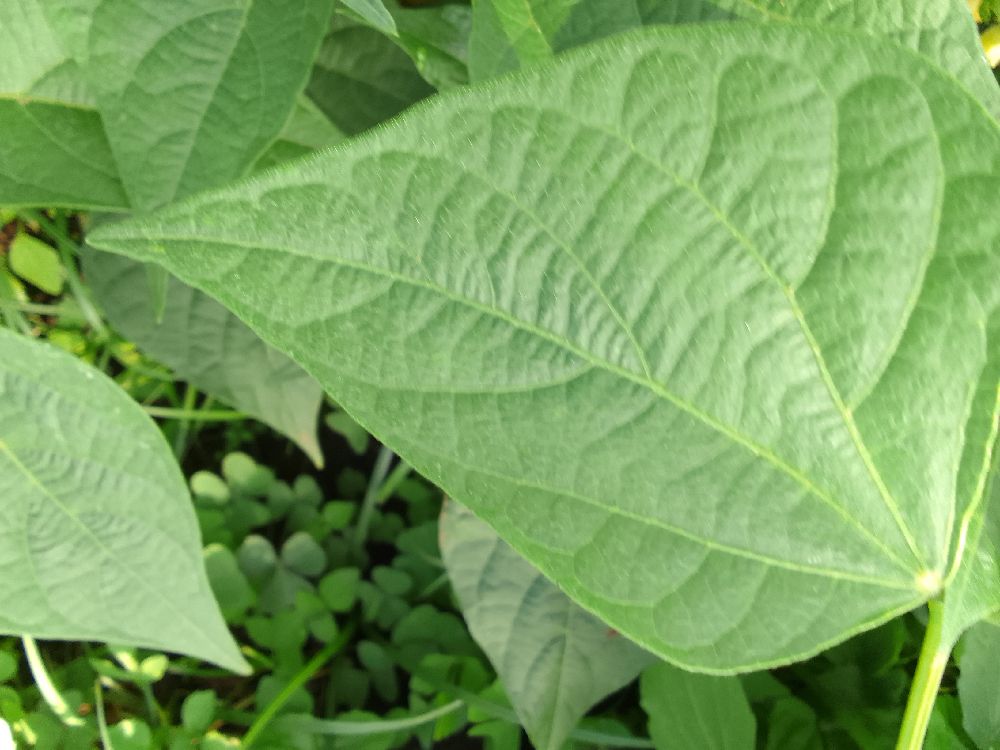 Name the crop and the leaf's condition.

common bean, healthy
